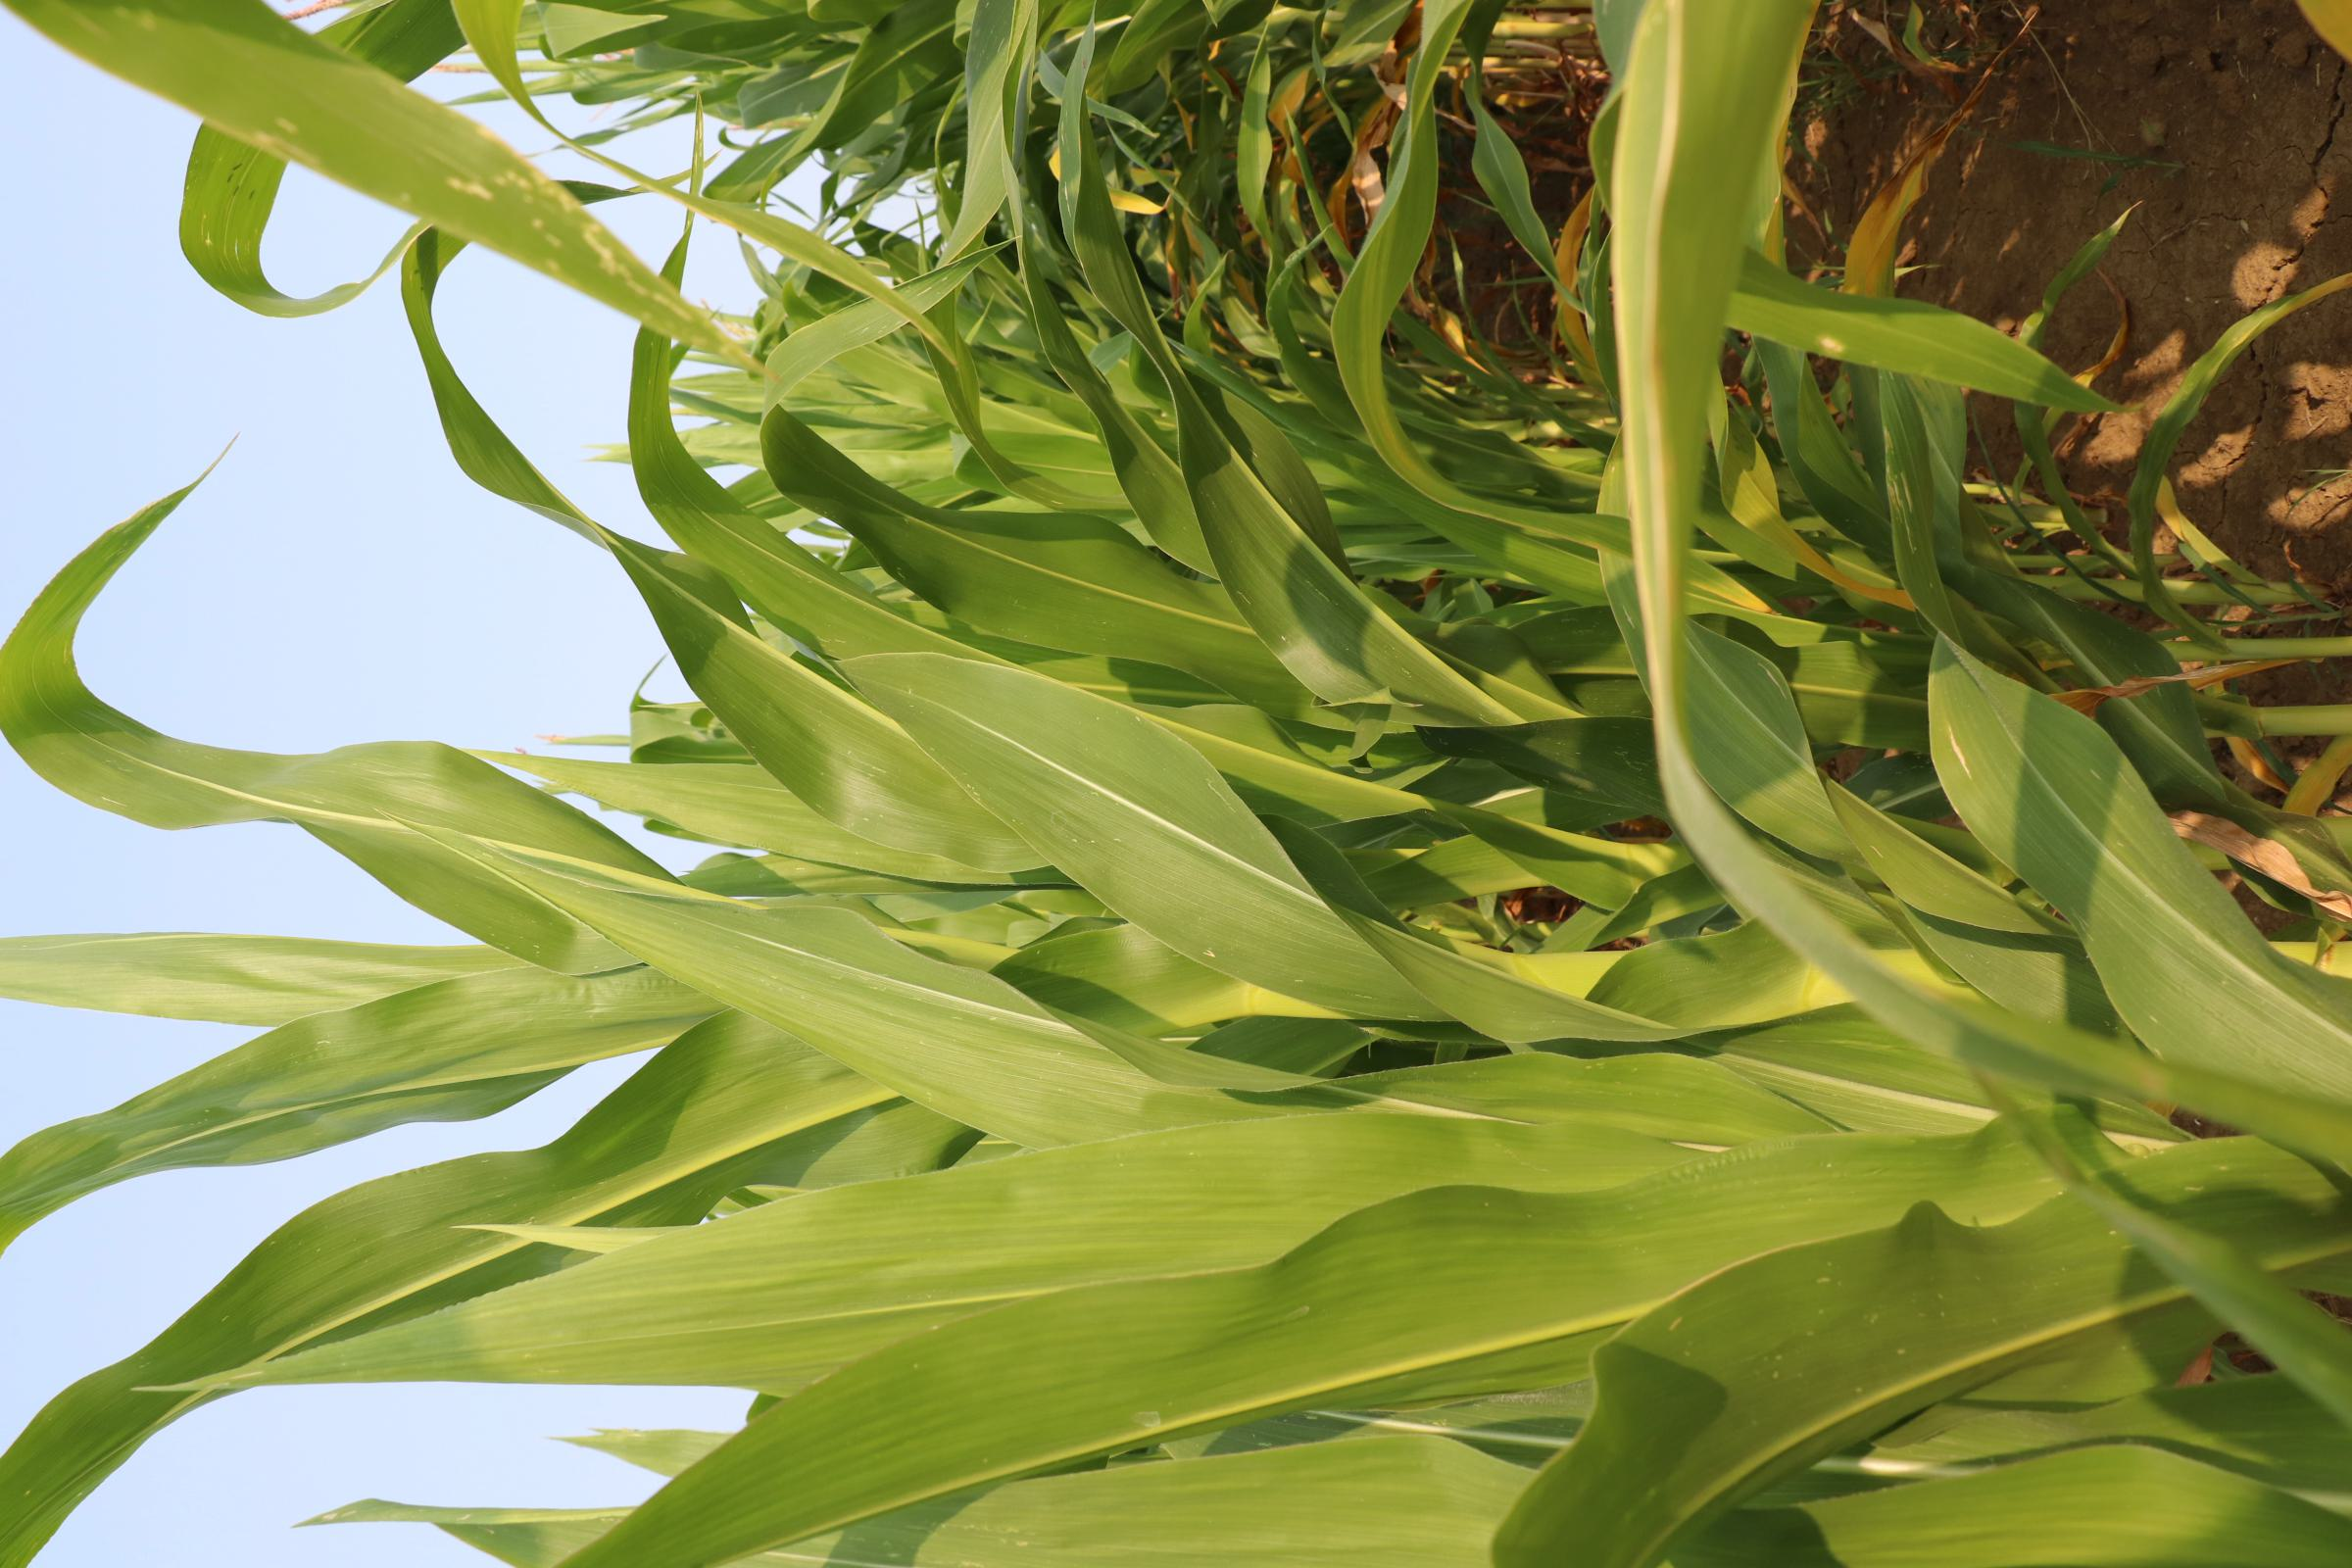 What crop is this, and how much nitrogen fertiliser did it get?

maize, no added nitrogen
